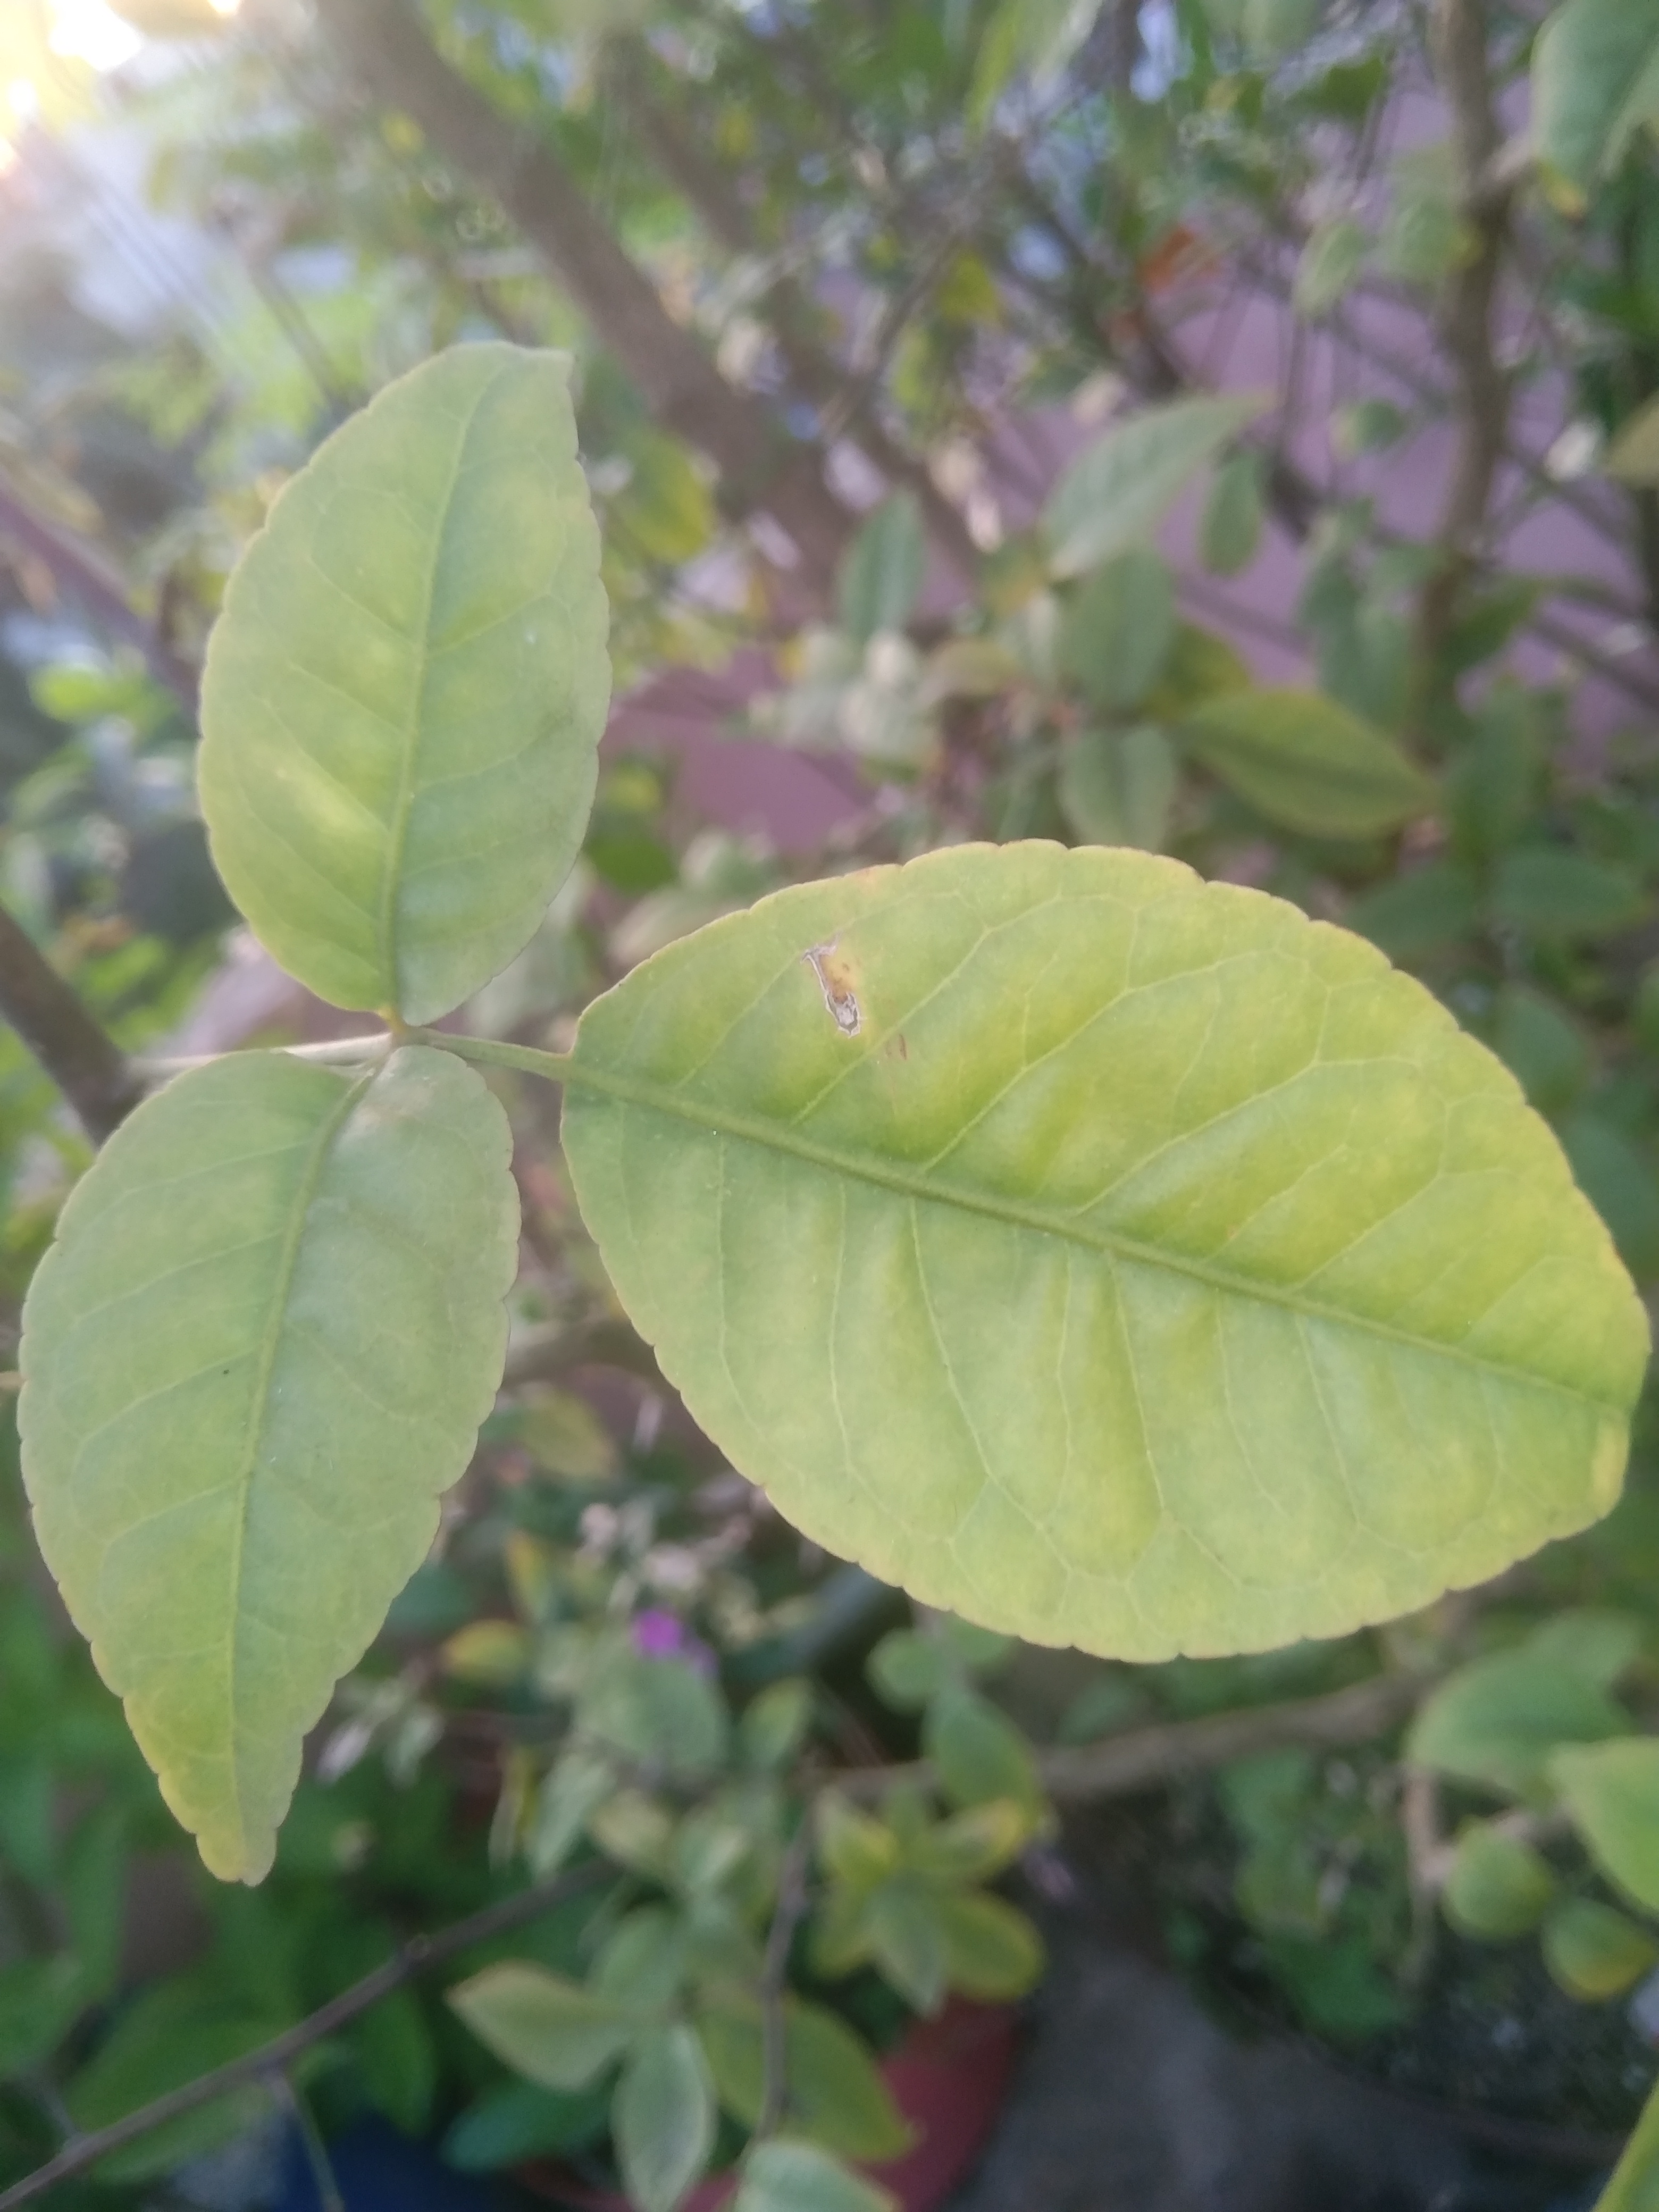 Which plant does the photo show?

wood apple
